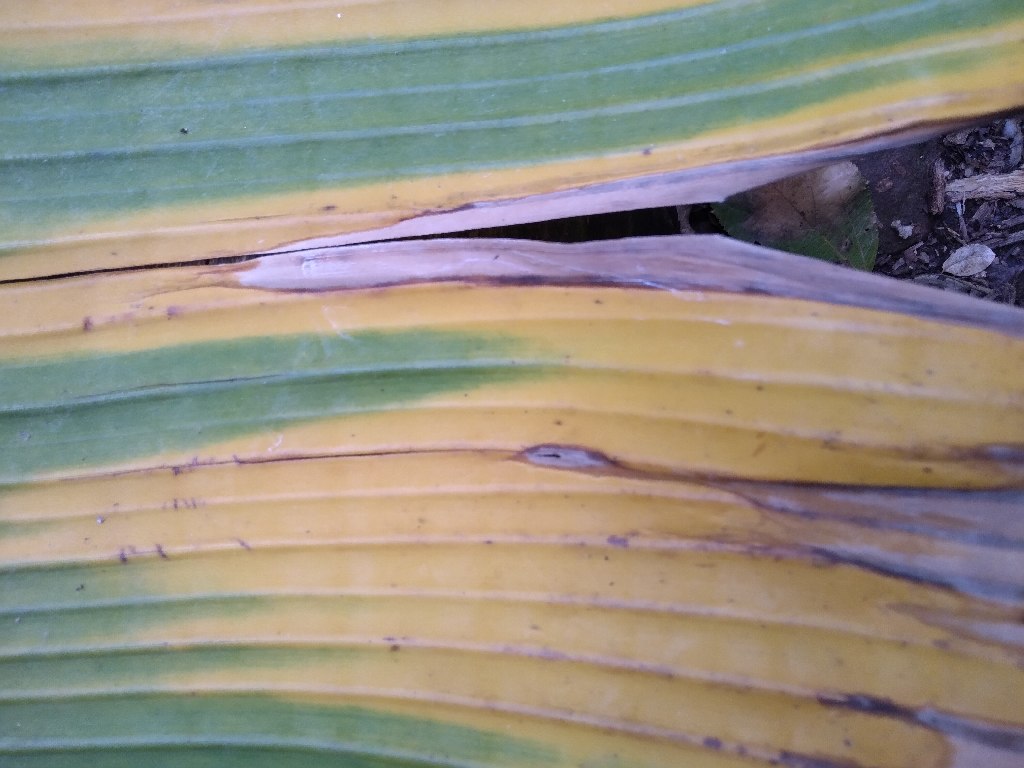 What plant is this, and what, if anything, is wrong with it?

banana, fusarium wilt race 1
